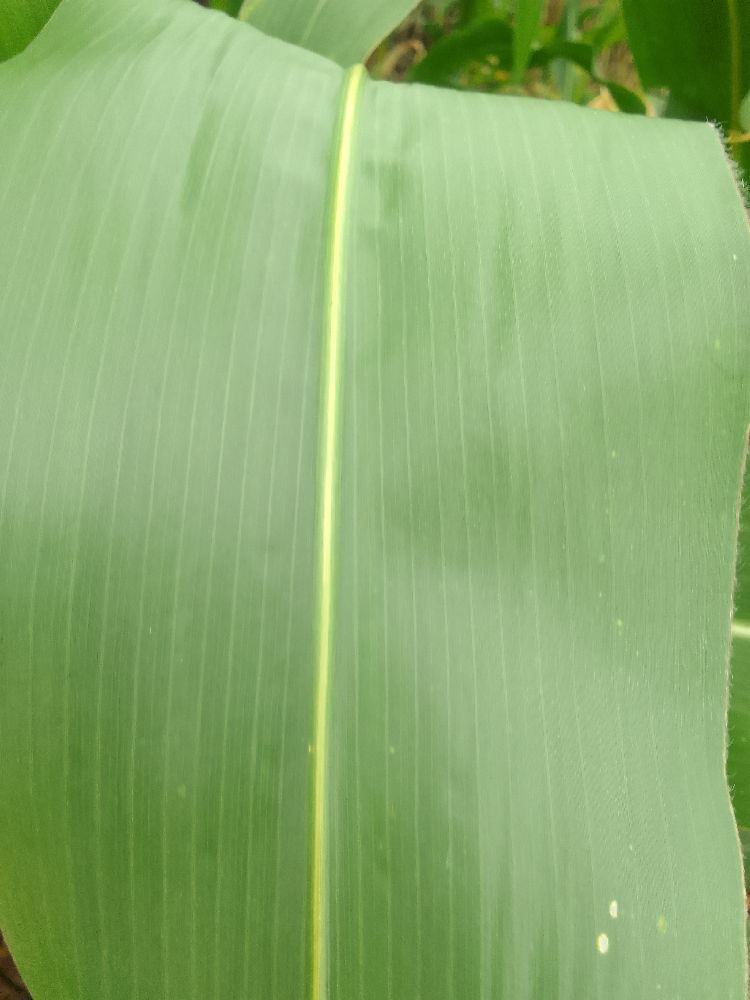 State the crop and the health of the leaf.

maize, healthy
